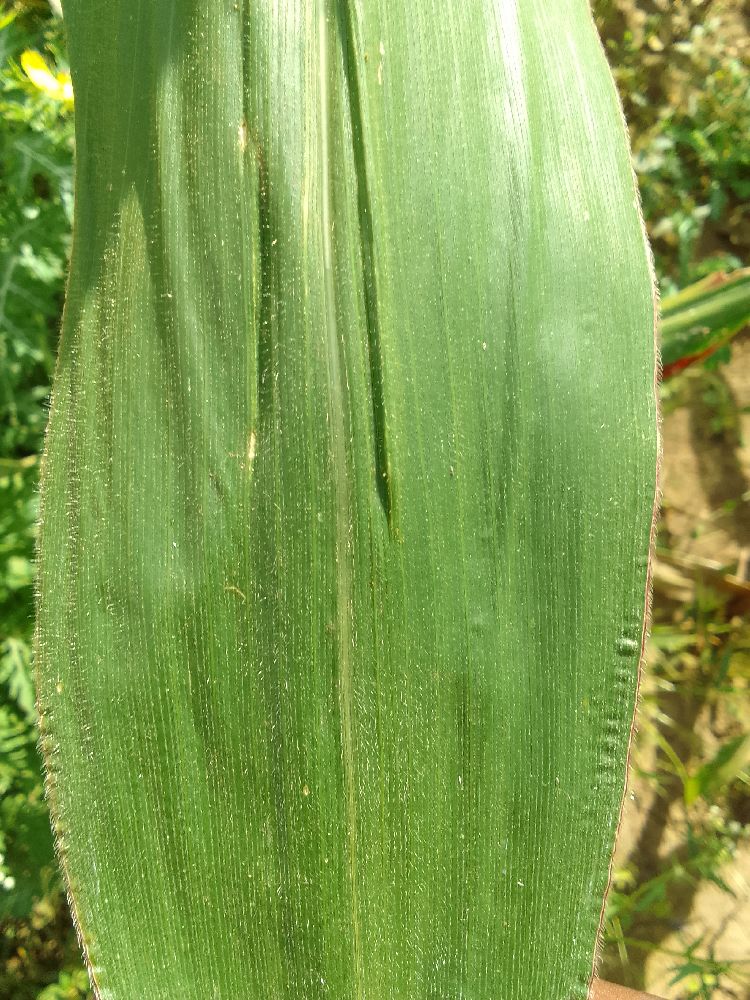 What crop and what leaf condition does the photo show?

maize, healthy
